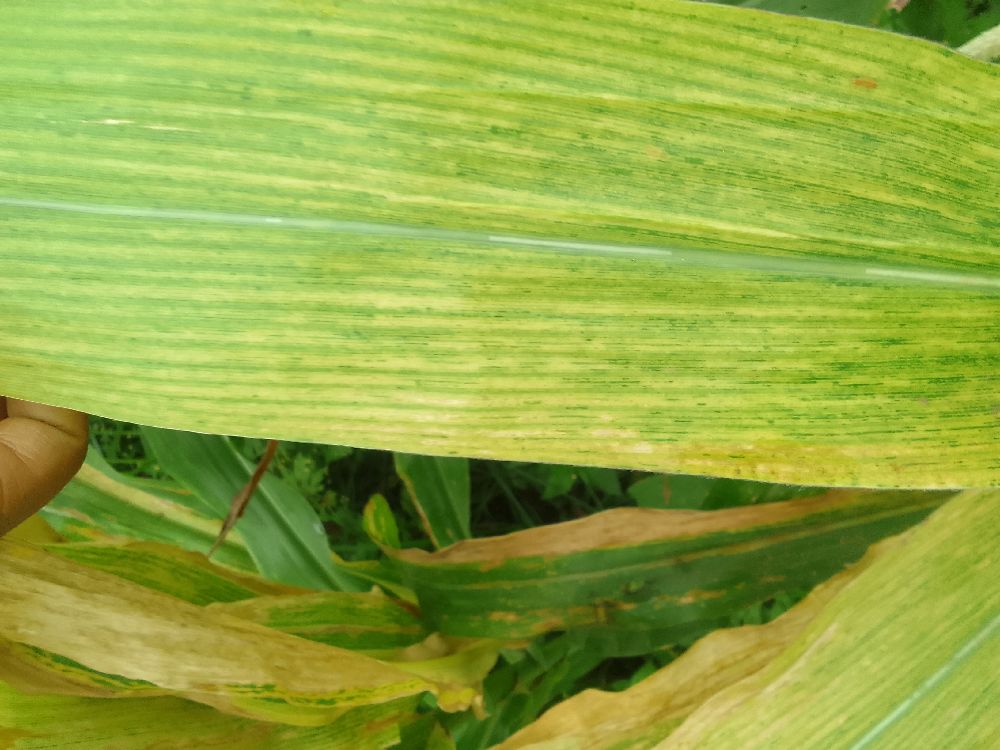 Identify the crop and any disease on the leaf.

maize, maize lethal necrosis
